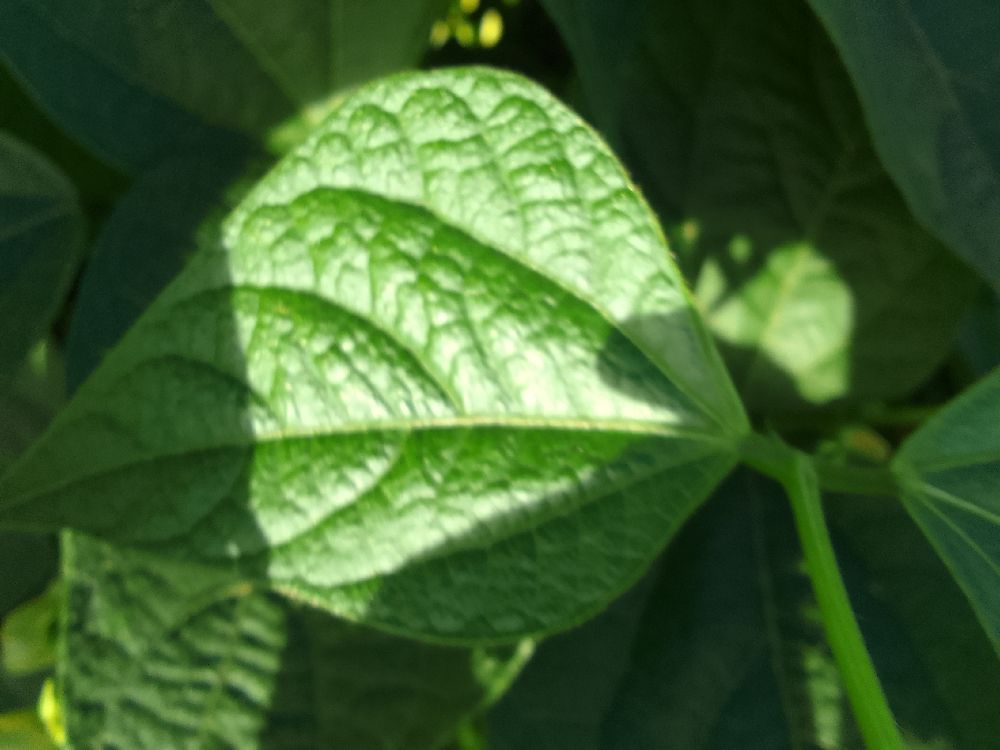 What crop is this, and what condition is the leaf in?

common bean, healthy
